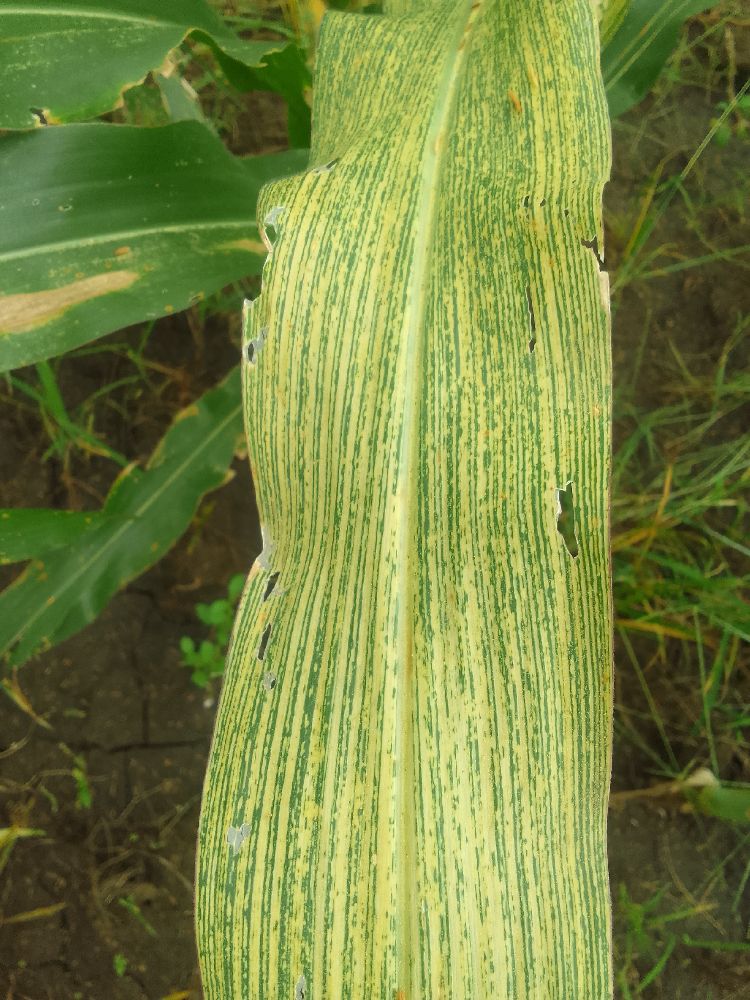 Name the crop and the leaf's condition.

maize, maize streak virus
